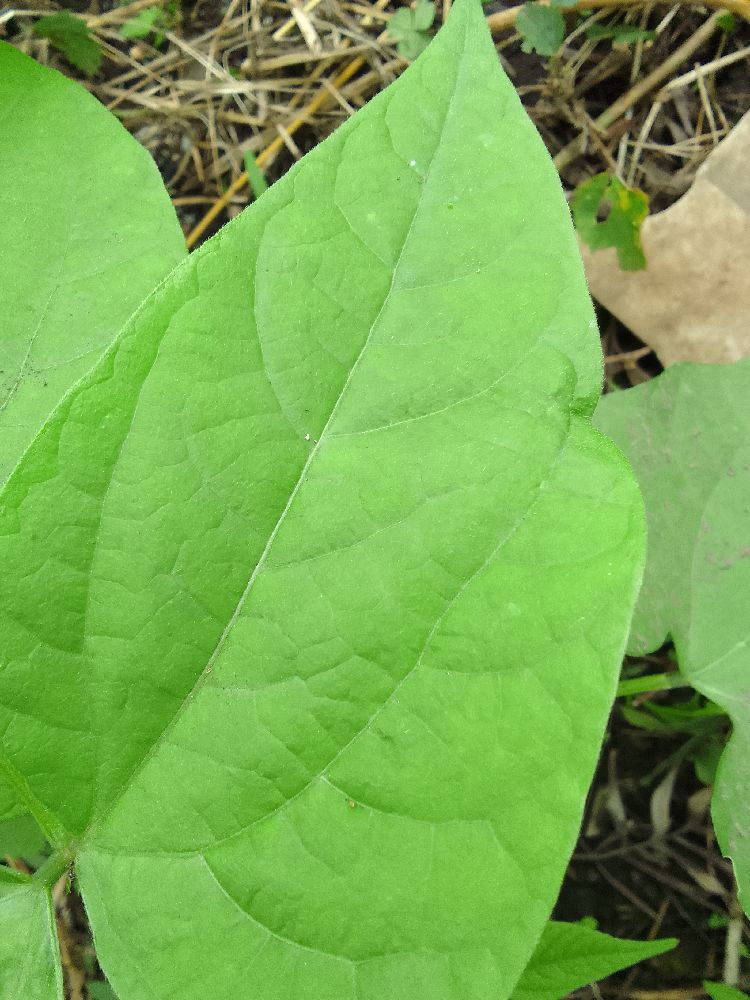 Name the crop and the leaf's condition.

common bean, healthy
